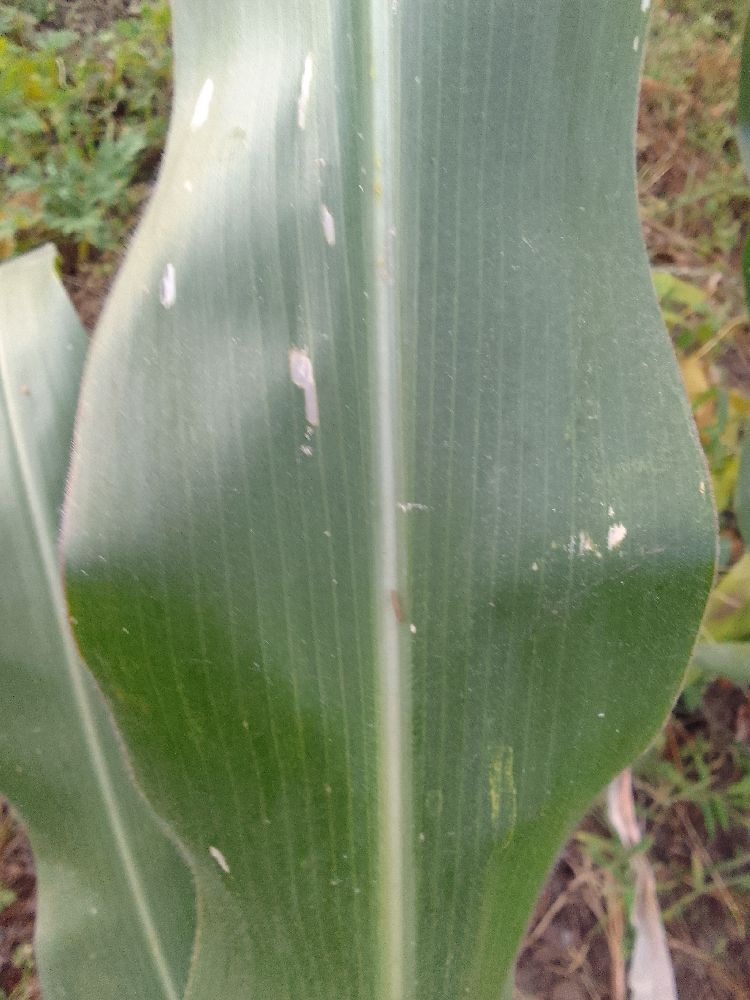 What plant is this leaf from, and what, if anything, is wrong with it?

maize, healthy
